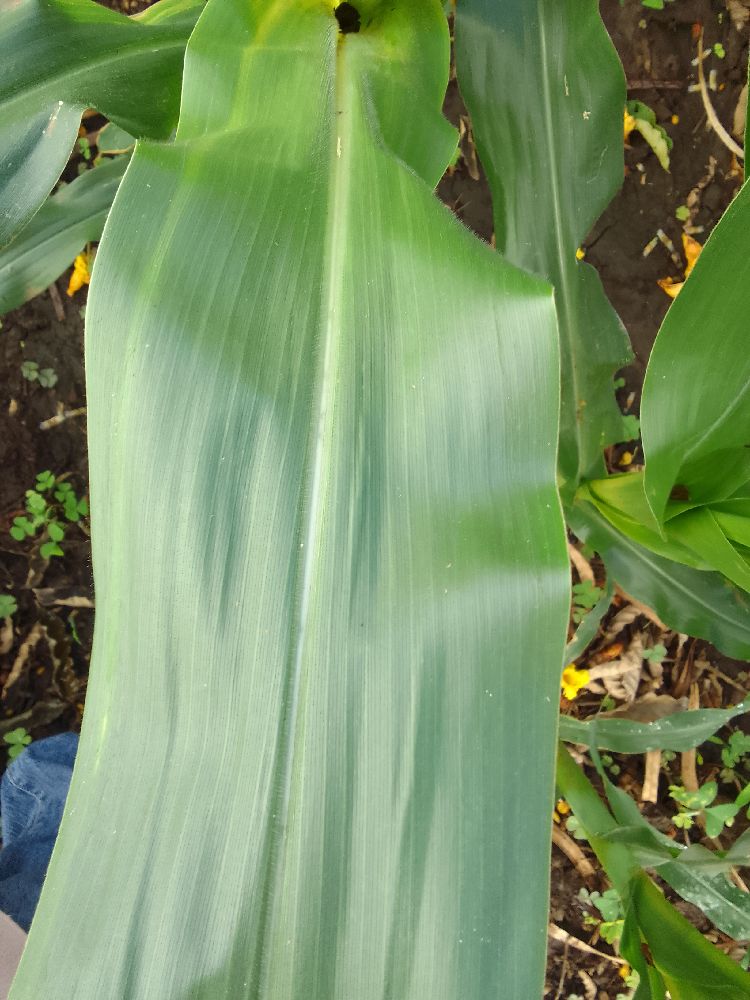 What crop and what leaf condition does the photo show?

maize, healthy
